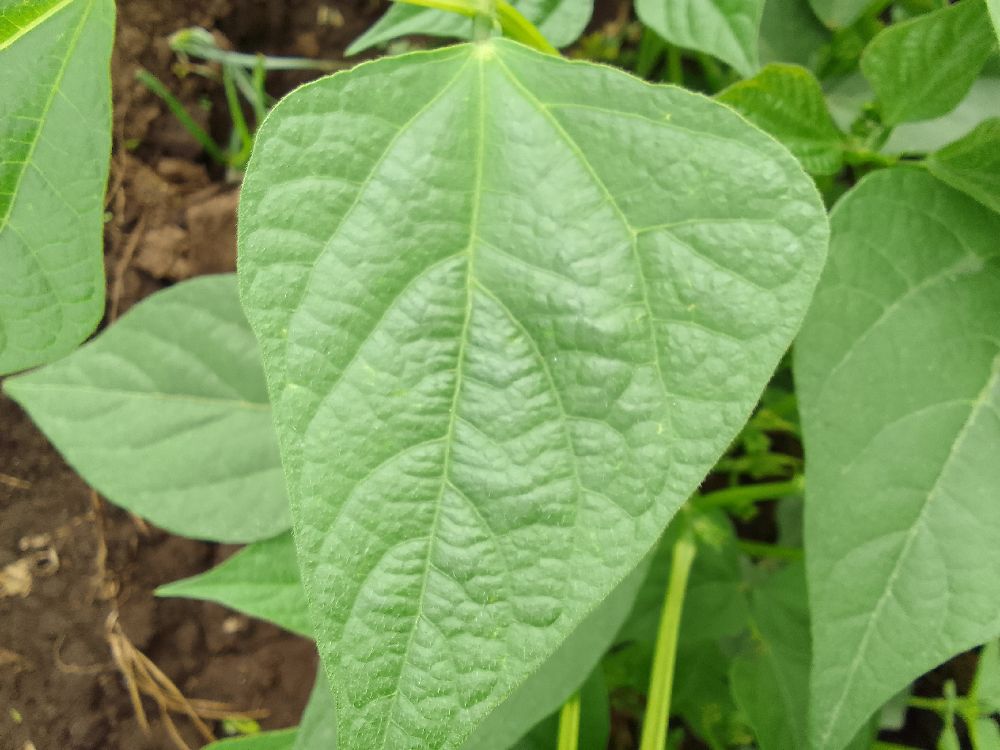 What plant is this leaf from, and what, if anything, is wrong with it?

common bean, healthy
